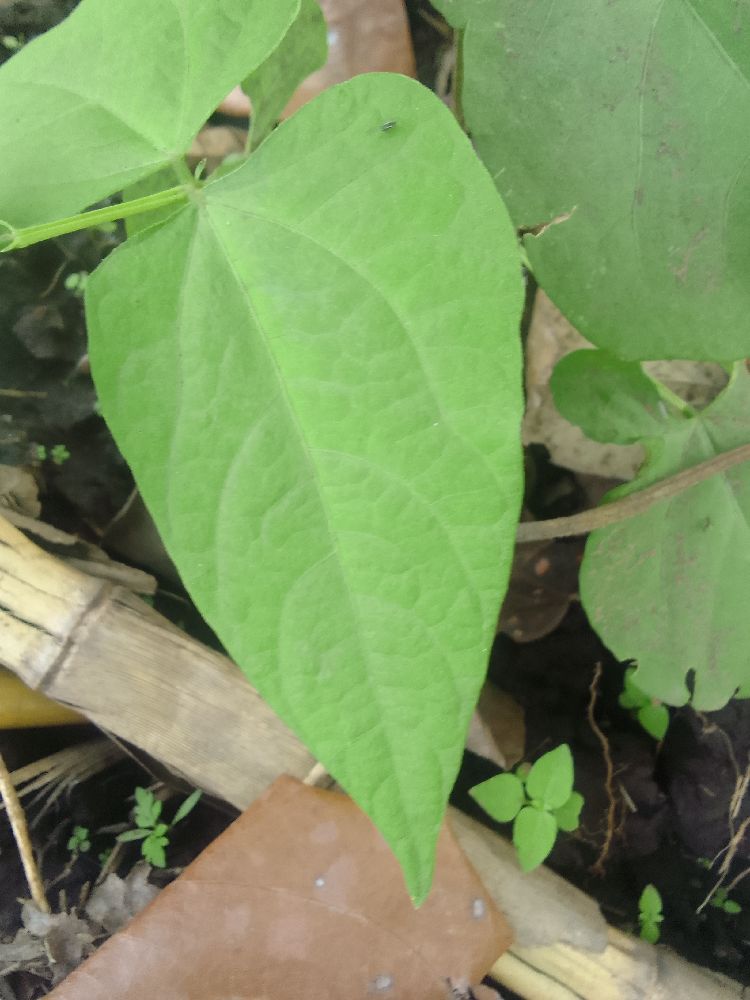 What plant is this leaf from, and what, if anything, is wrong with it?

common bean, healthy
